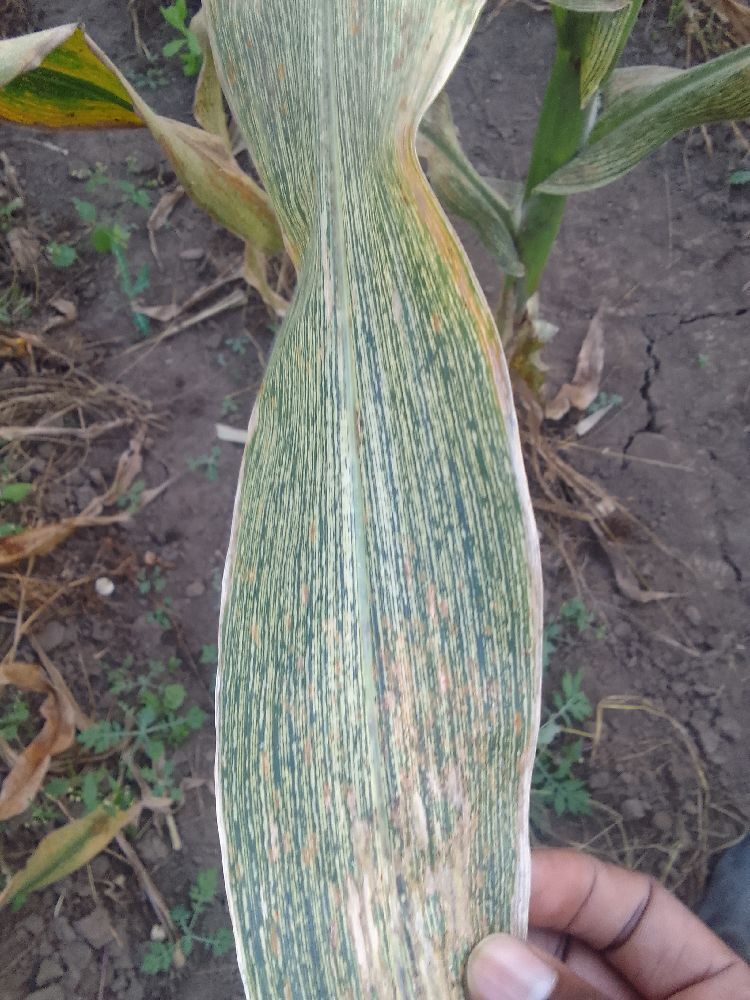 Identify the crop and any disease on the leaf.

maize, maize streak virus
